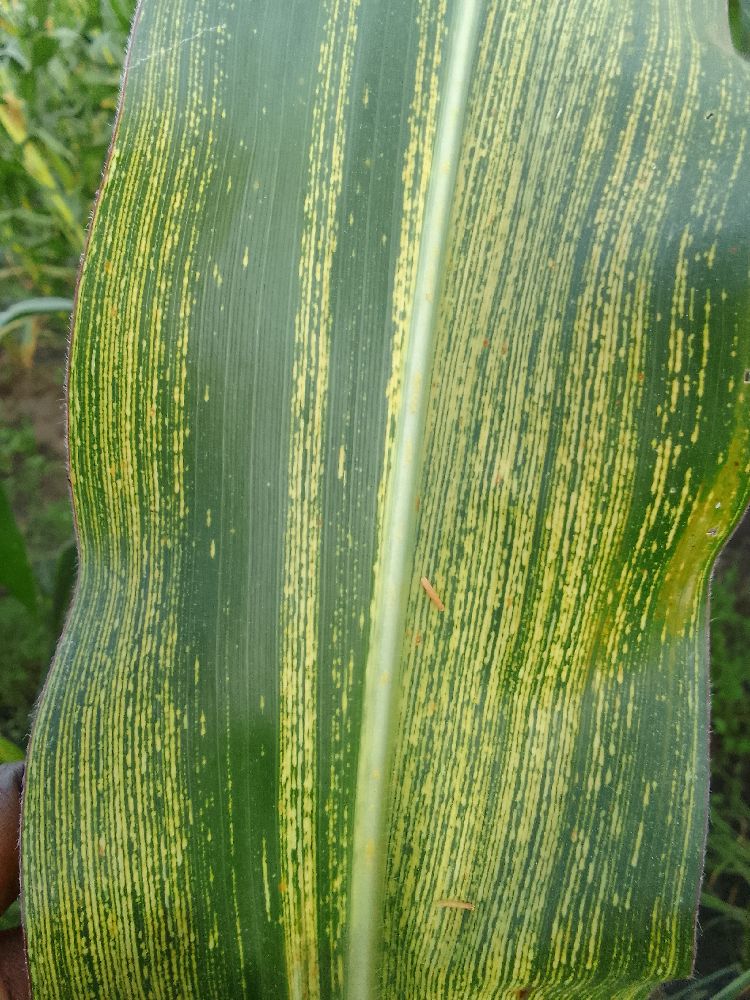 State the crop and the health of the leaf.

maize, maize streak virus
